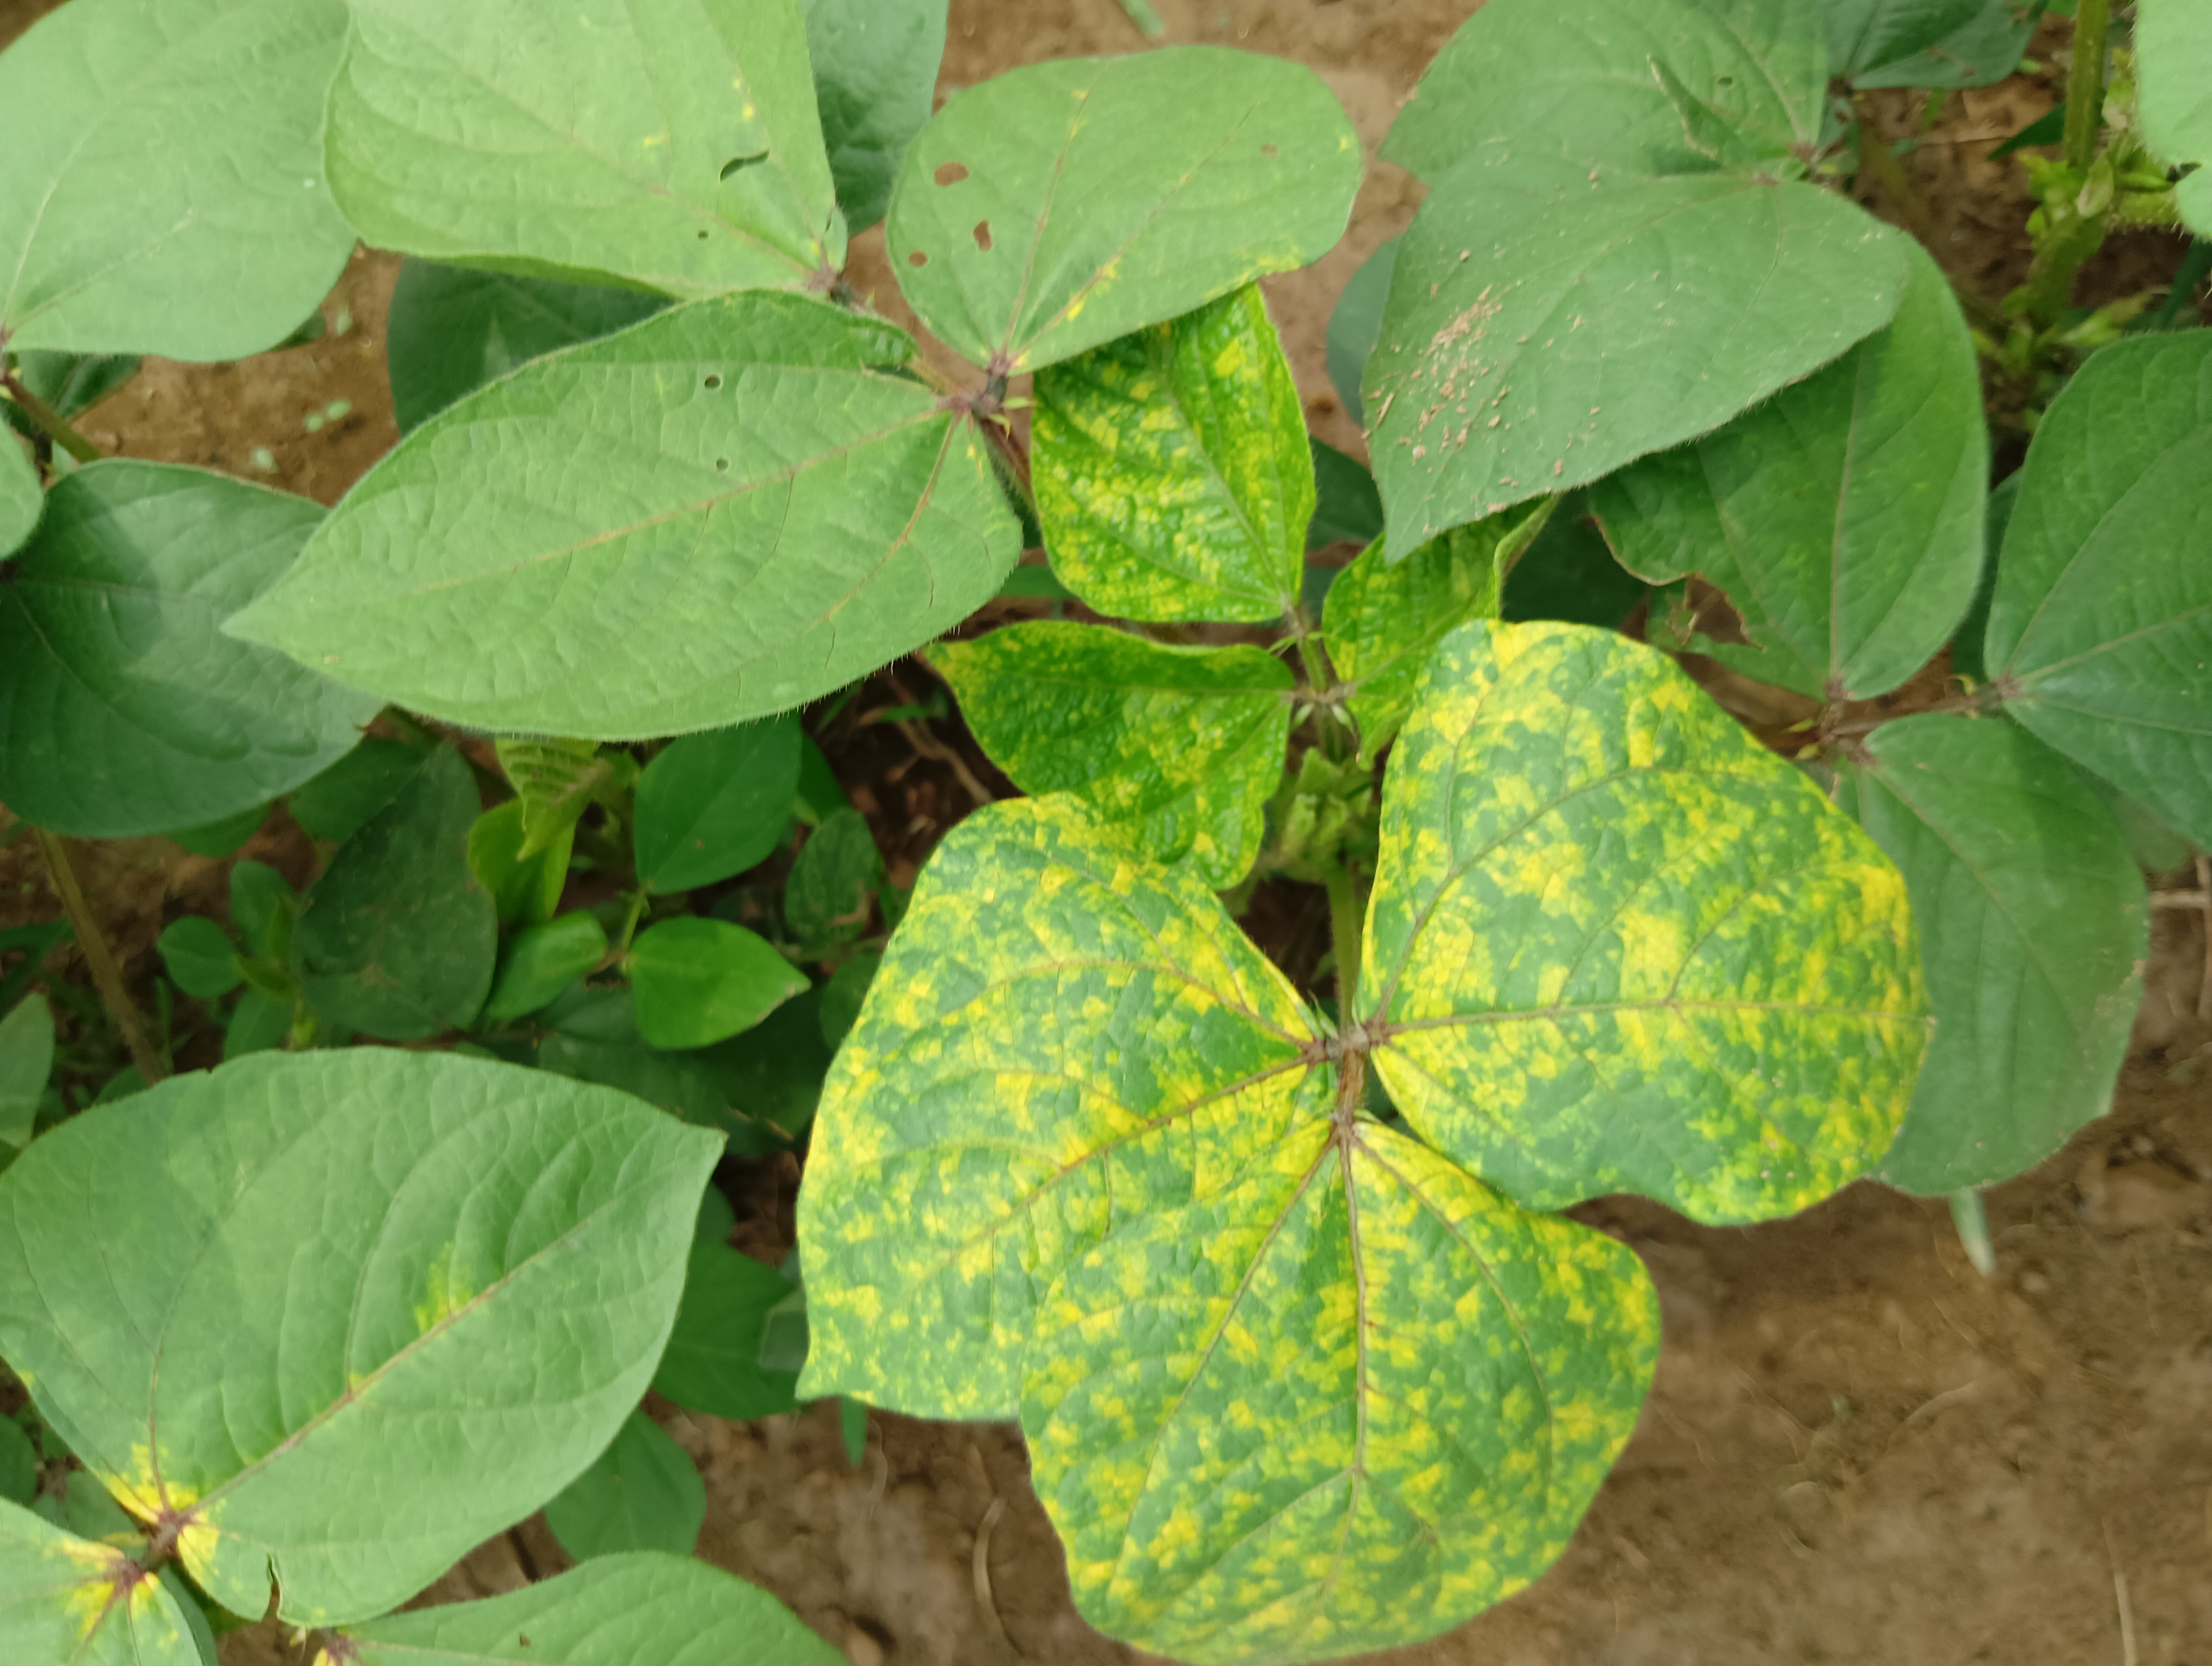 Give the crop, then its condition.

mungbean, yellow mosaic
